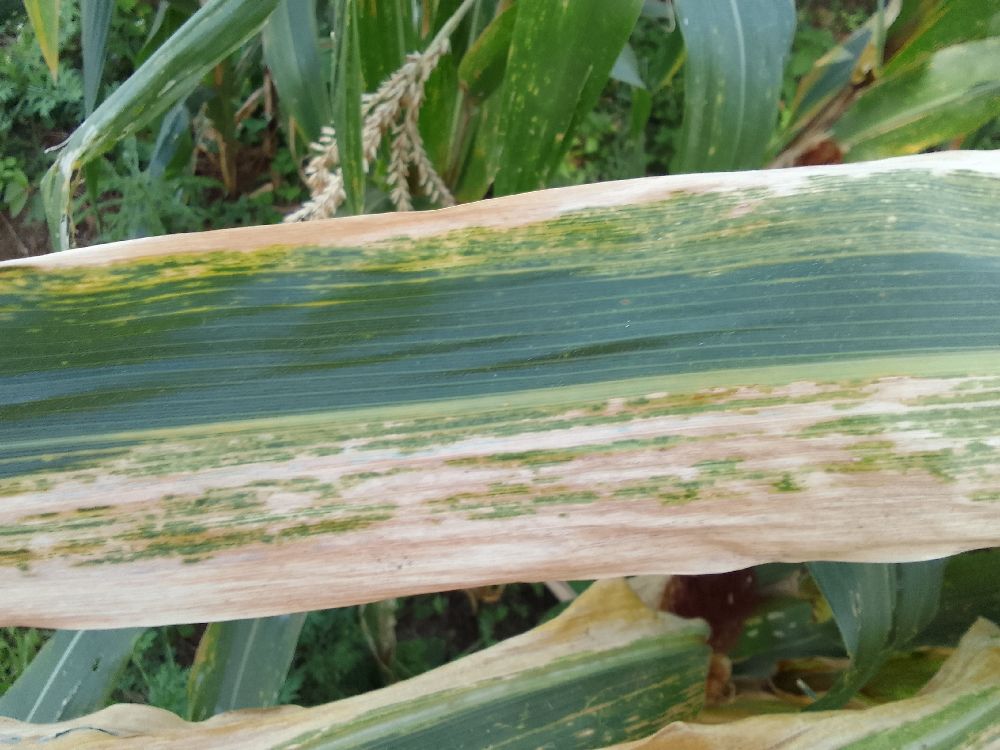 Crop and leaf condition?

maize, maize lethal necrosis
